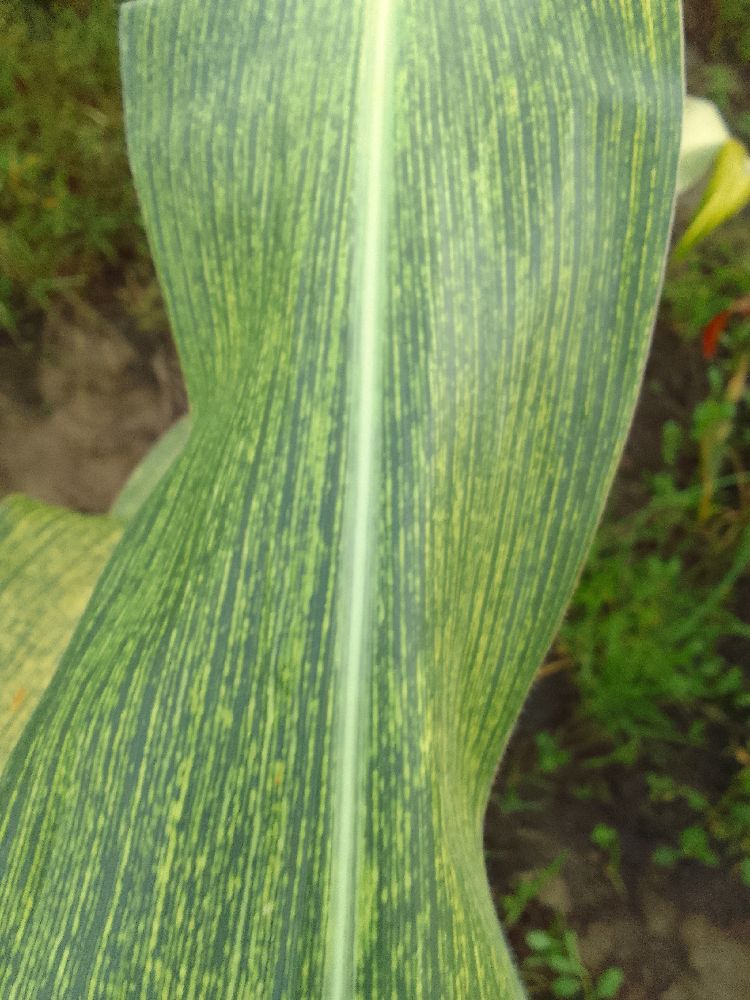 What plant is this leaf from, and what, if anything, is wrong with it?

maize, maize streak virus
